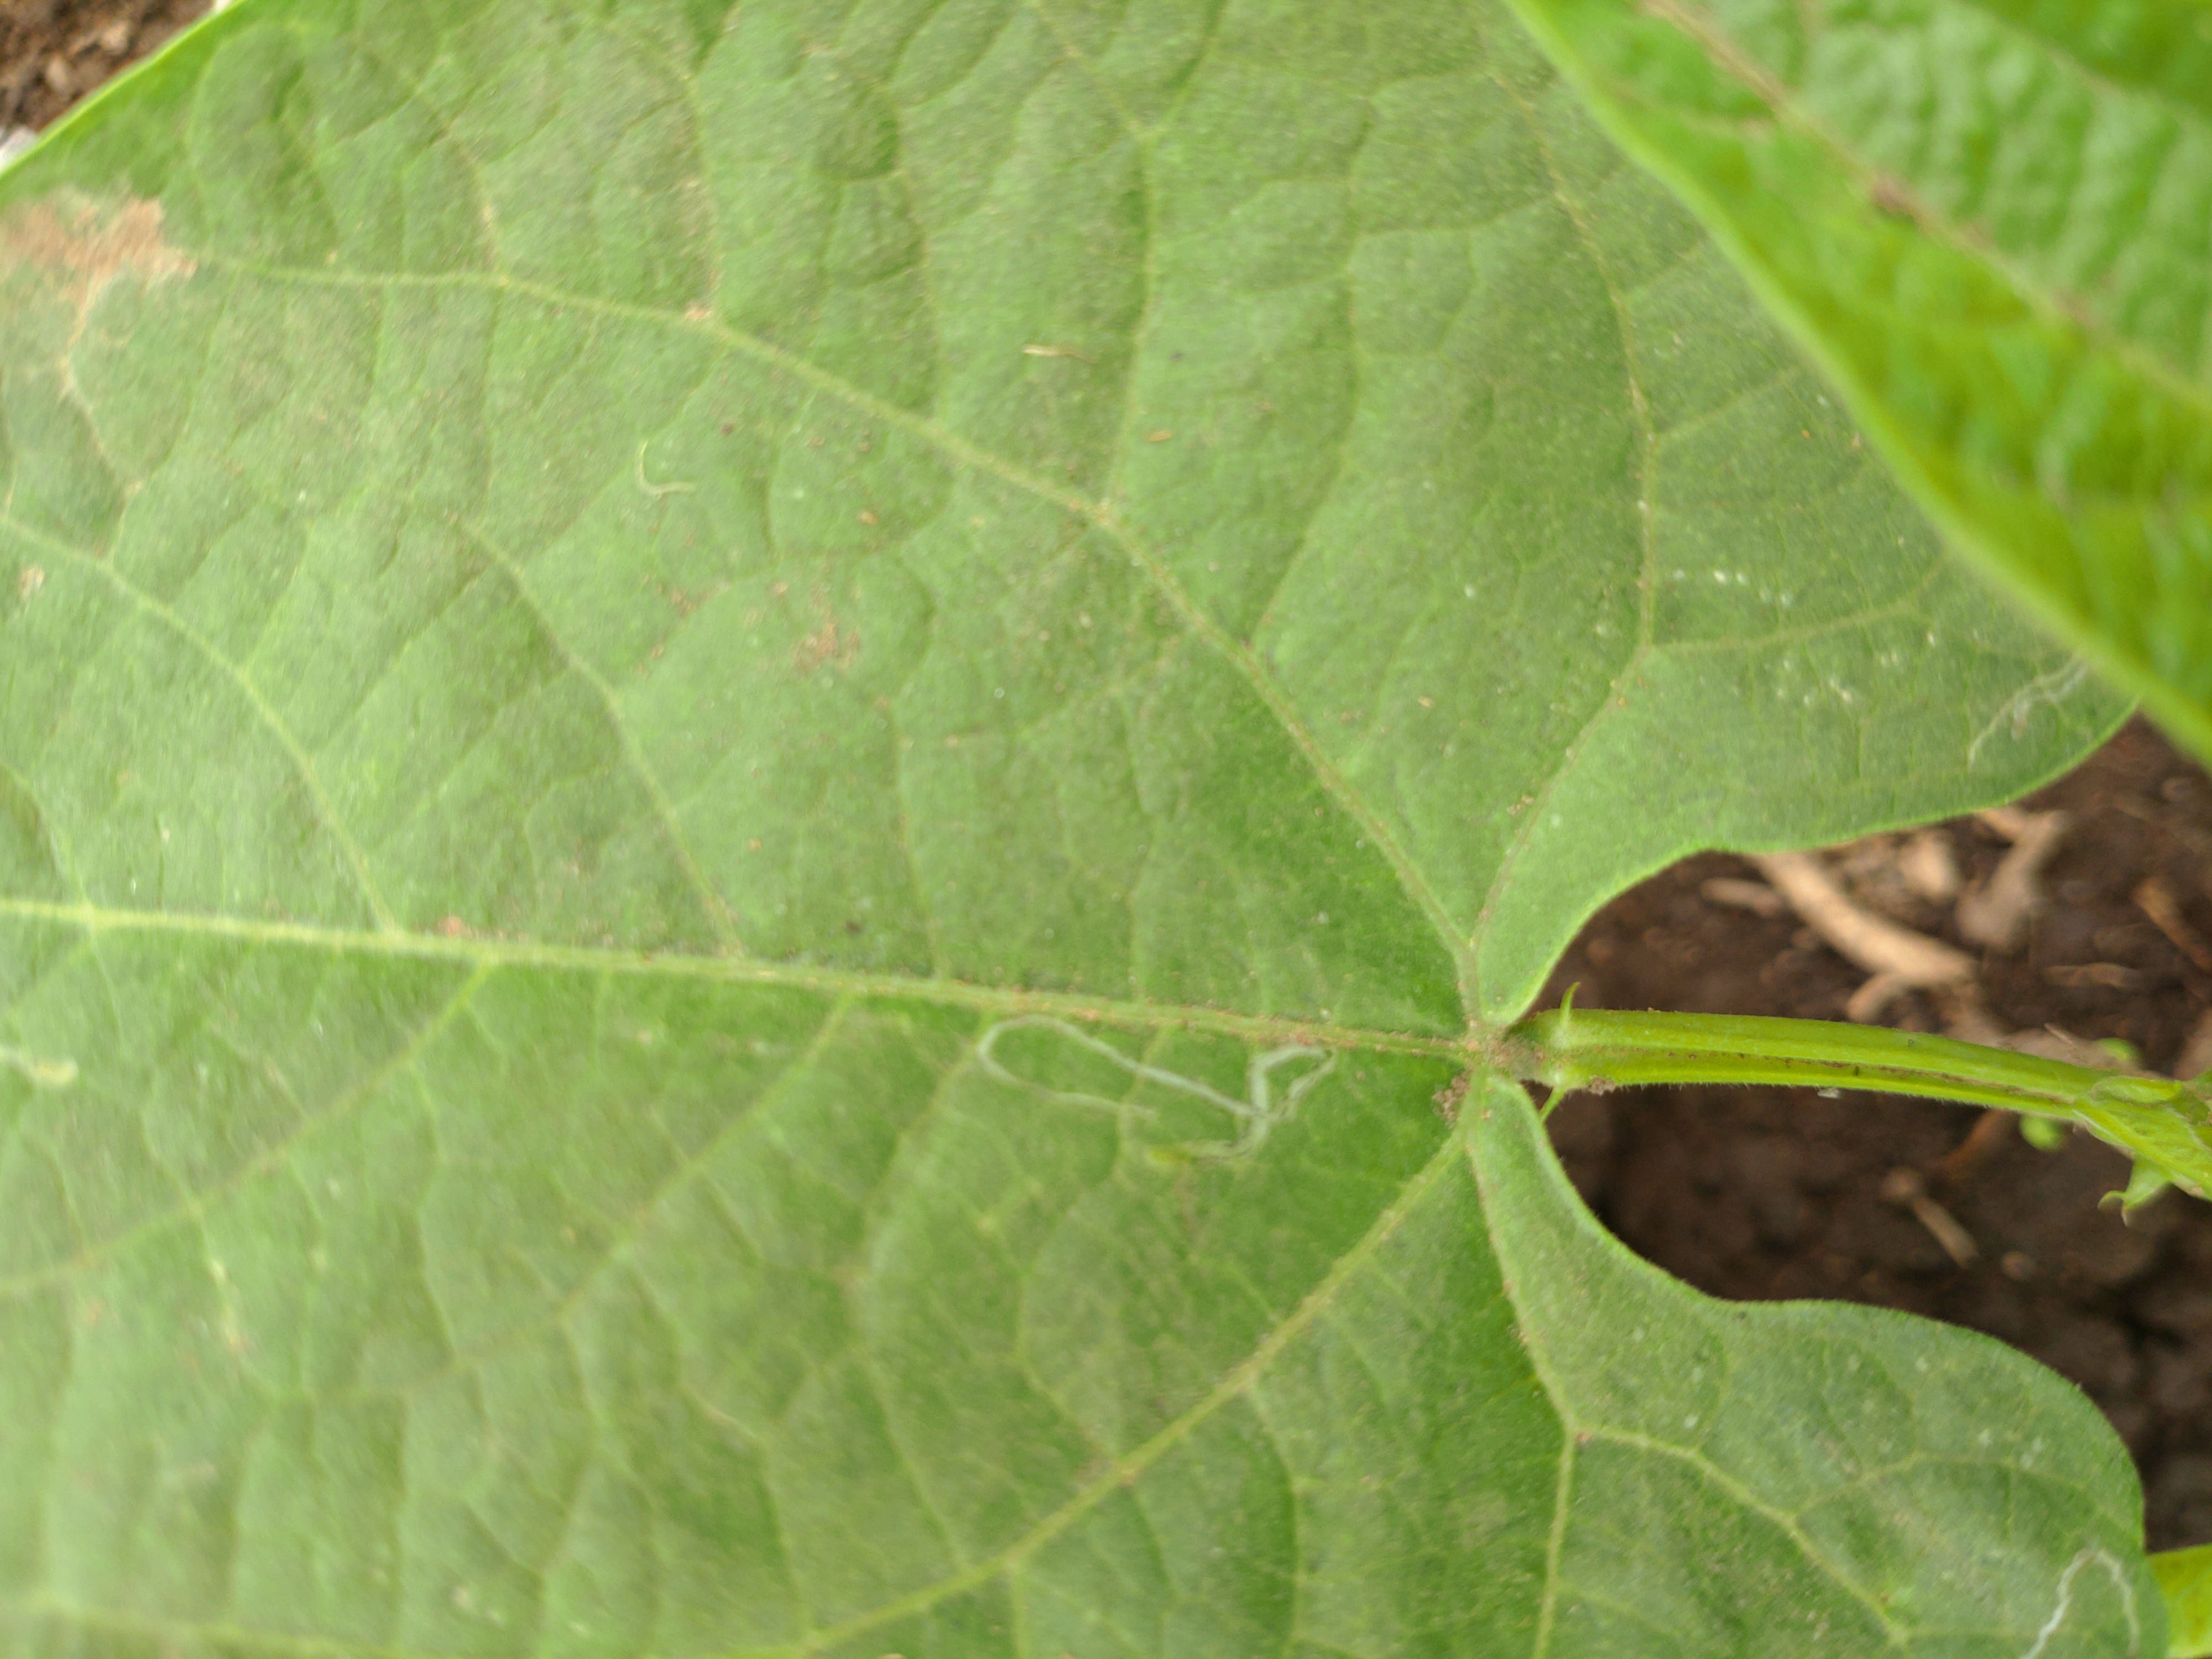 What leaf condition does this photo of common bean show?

healthy
